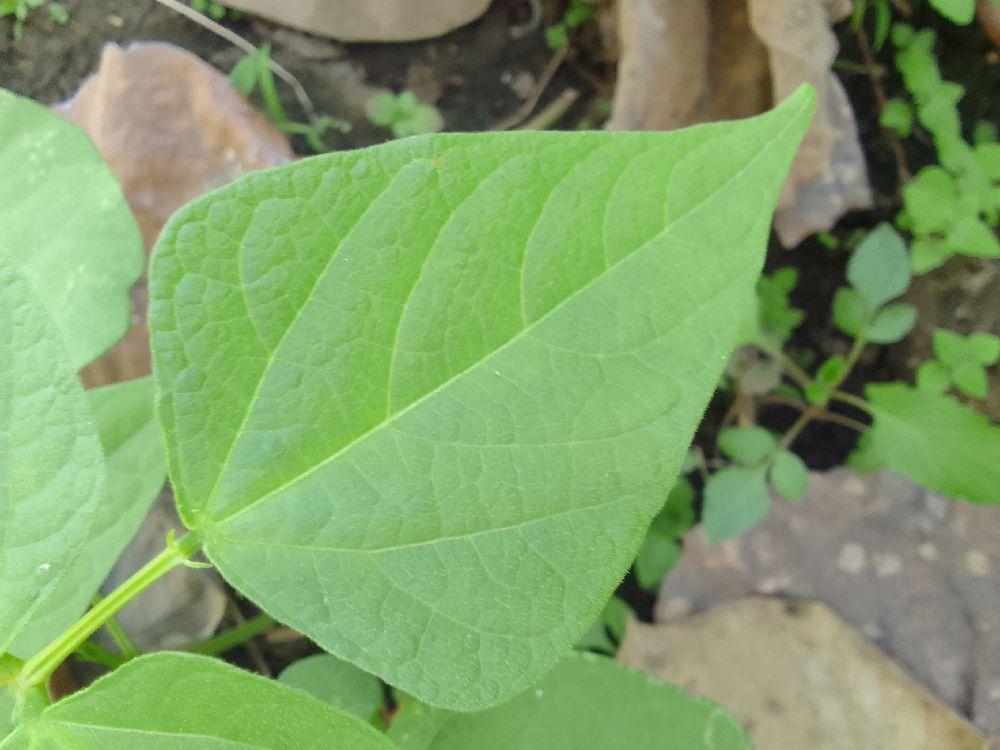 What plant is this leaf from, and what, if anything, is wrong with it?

common bean, healthy
